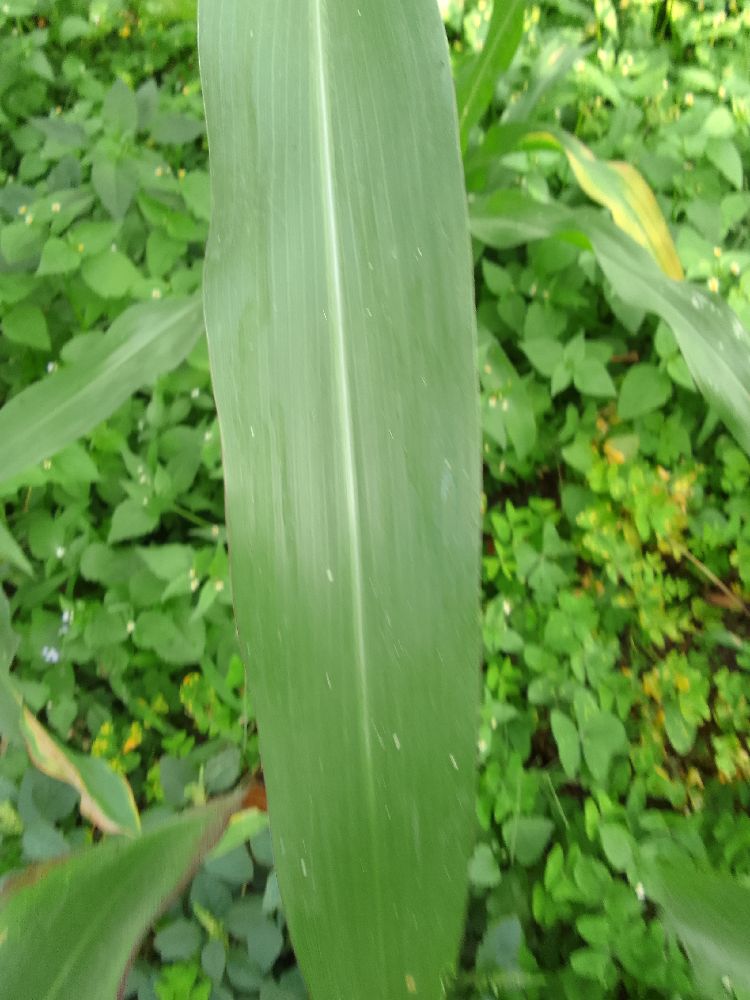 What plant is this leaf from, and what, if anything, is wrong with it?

maize, healthy
